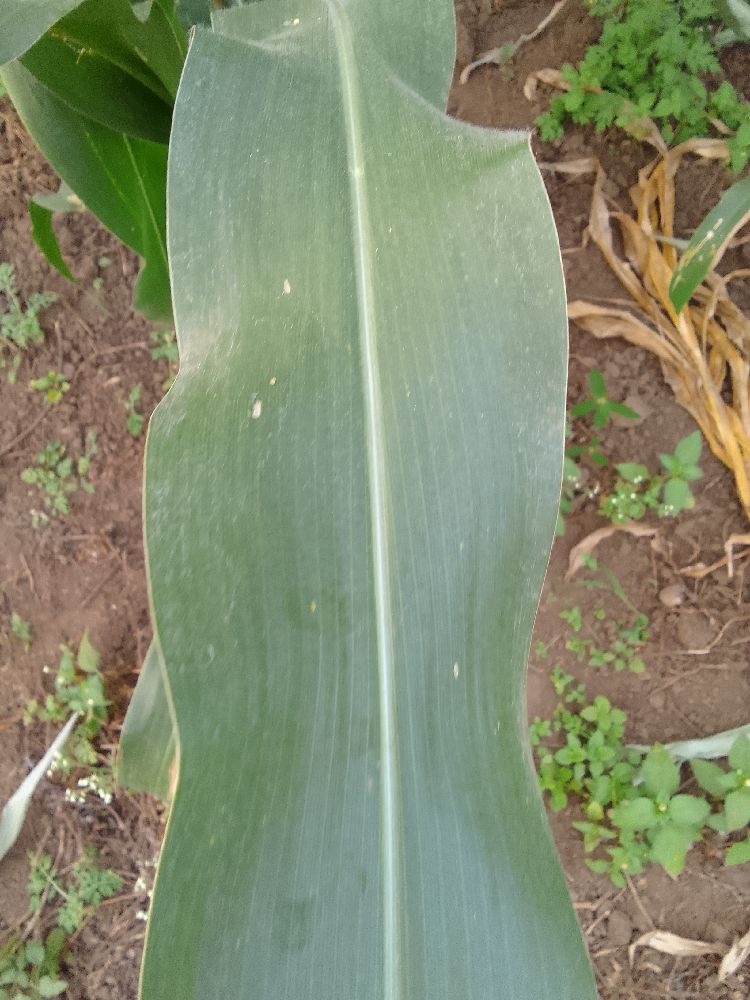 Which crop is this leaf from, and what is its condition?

maize, healthy
